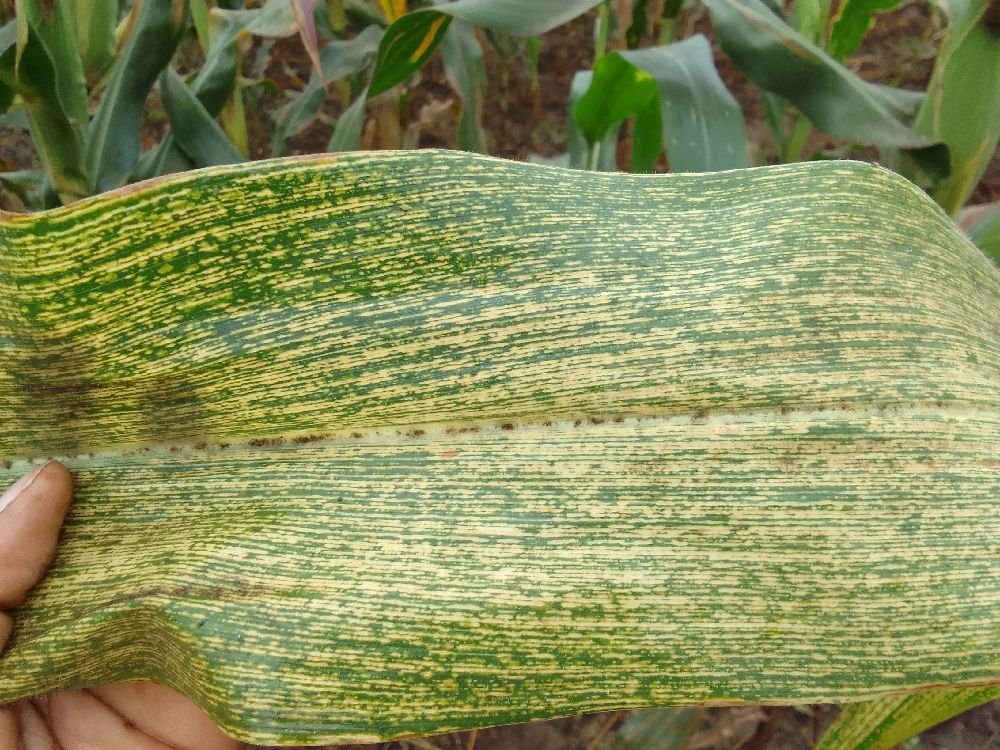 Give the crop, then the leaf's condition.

maize, maize streak virus
